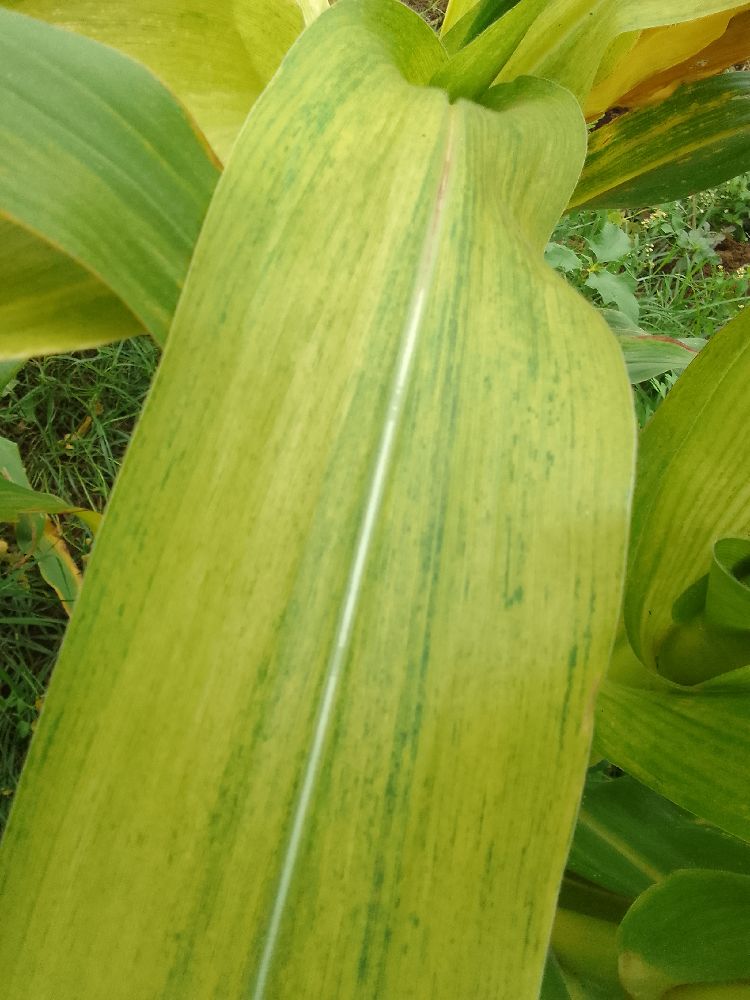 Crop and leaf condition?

maize, maize lethal necrosis
